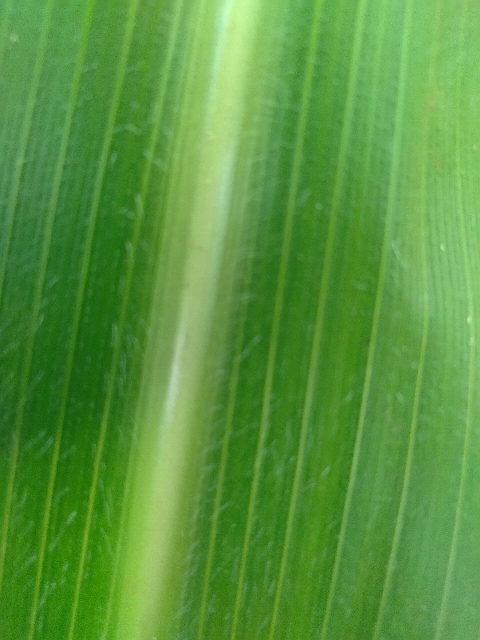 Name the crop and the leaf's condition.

maize, healthy
